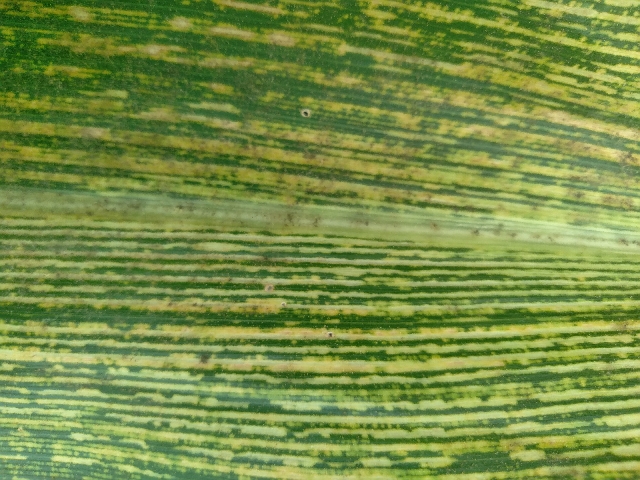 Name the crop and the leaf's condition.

maize, maize streak virus
